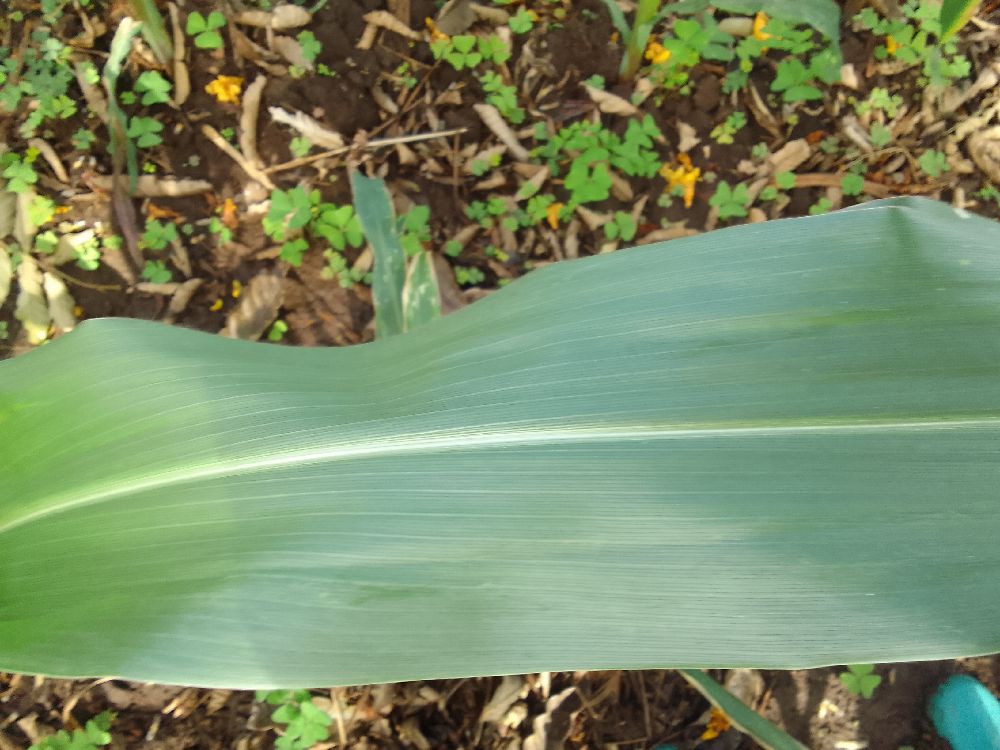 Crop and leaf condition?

maize, healthy
